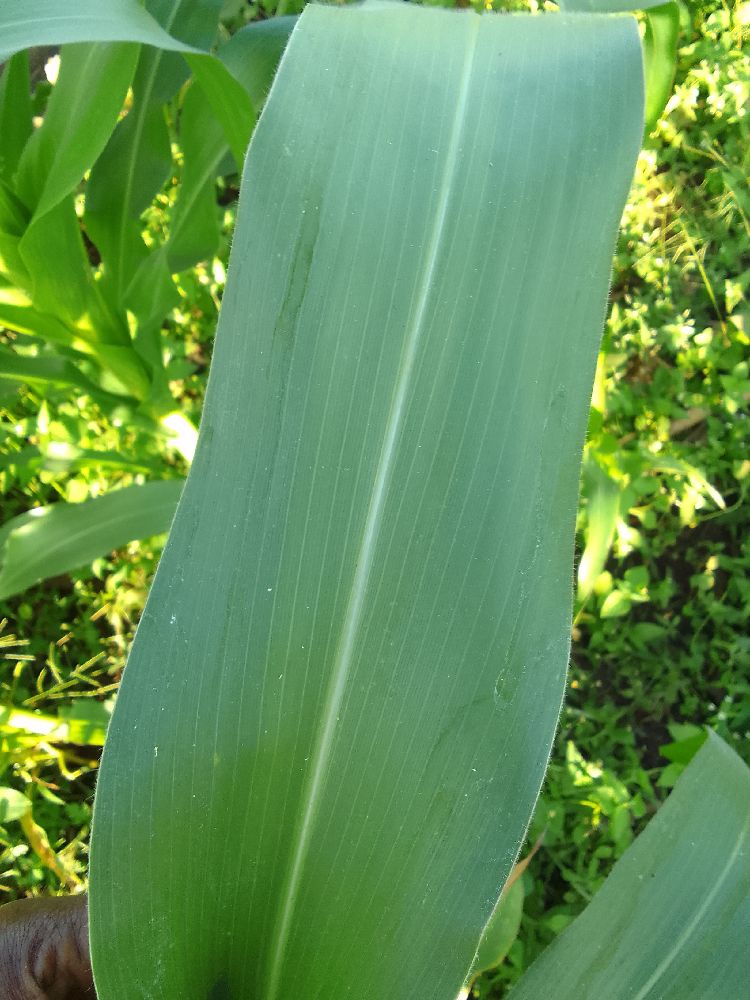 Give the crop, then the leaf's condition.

maize, healthy
